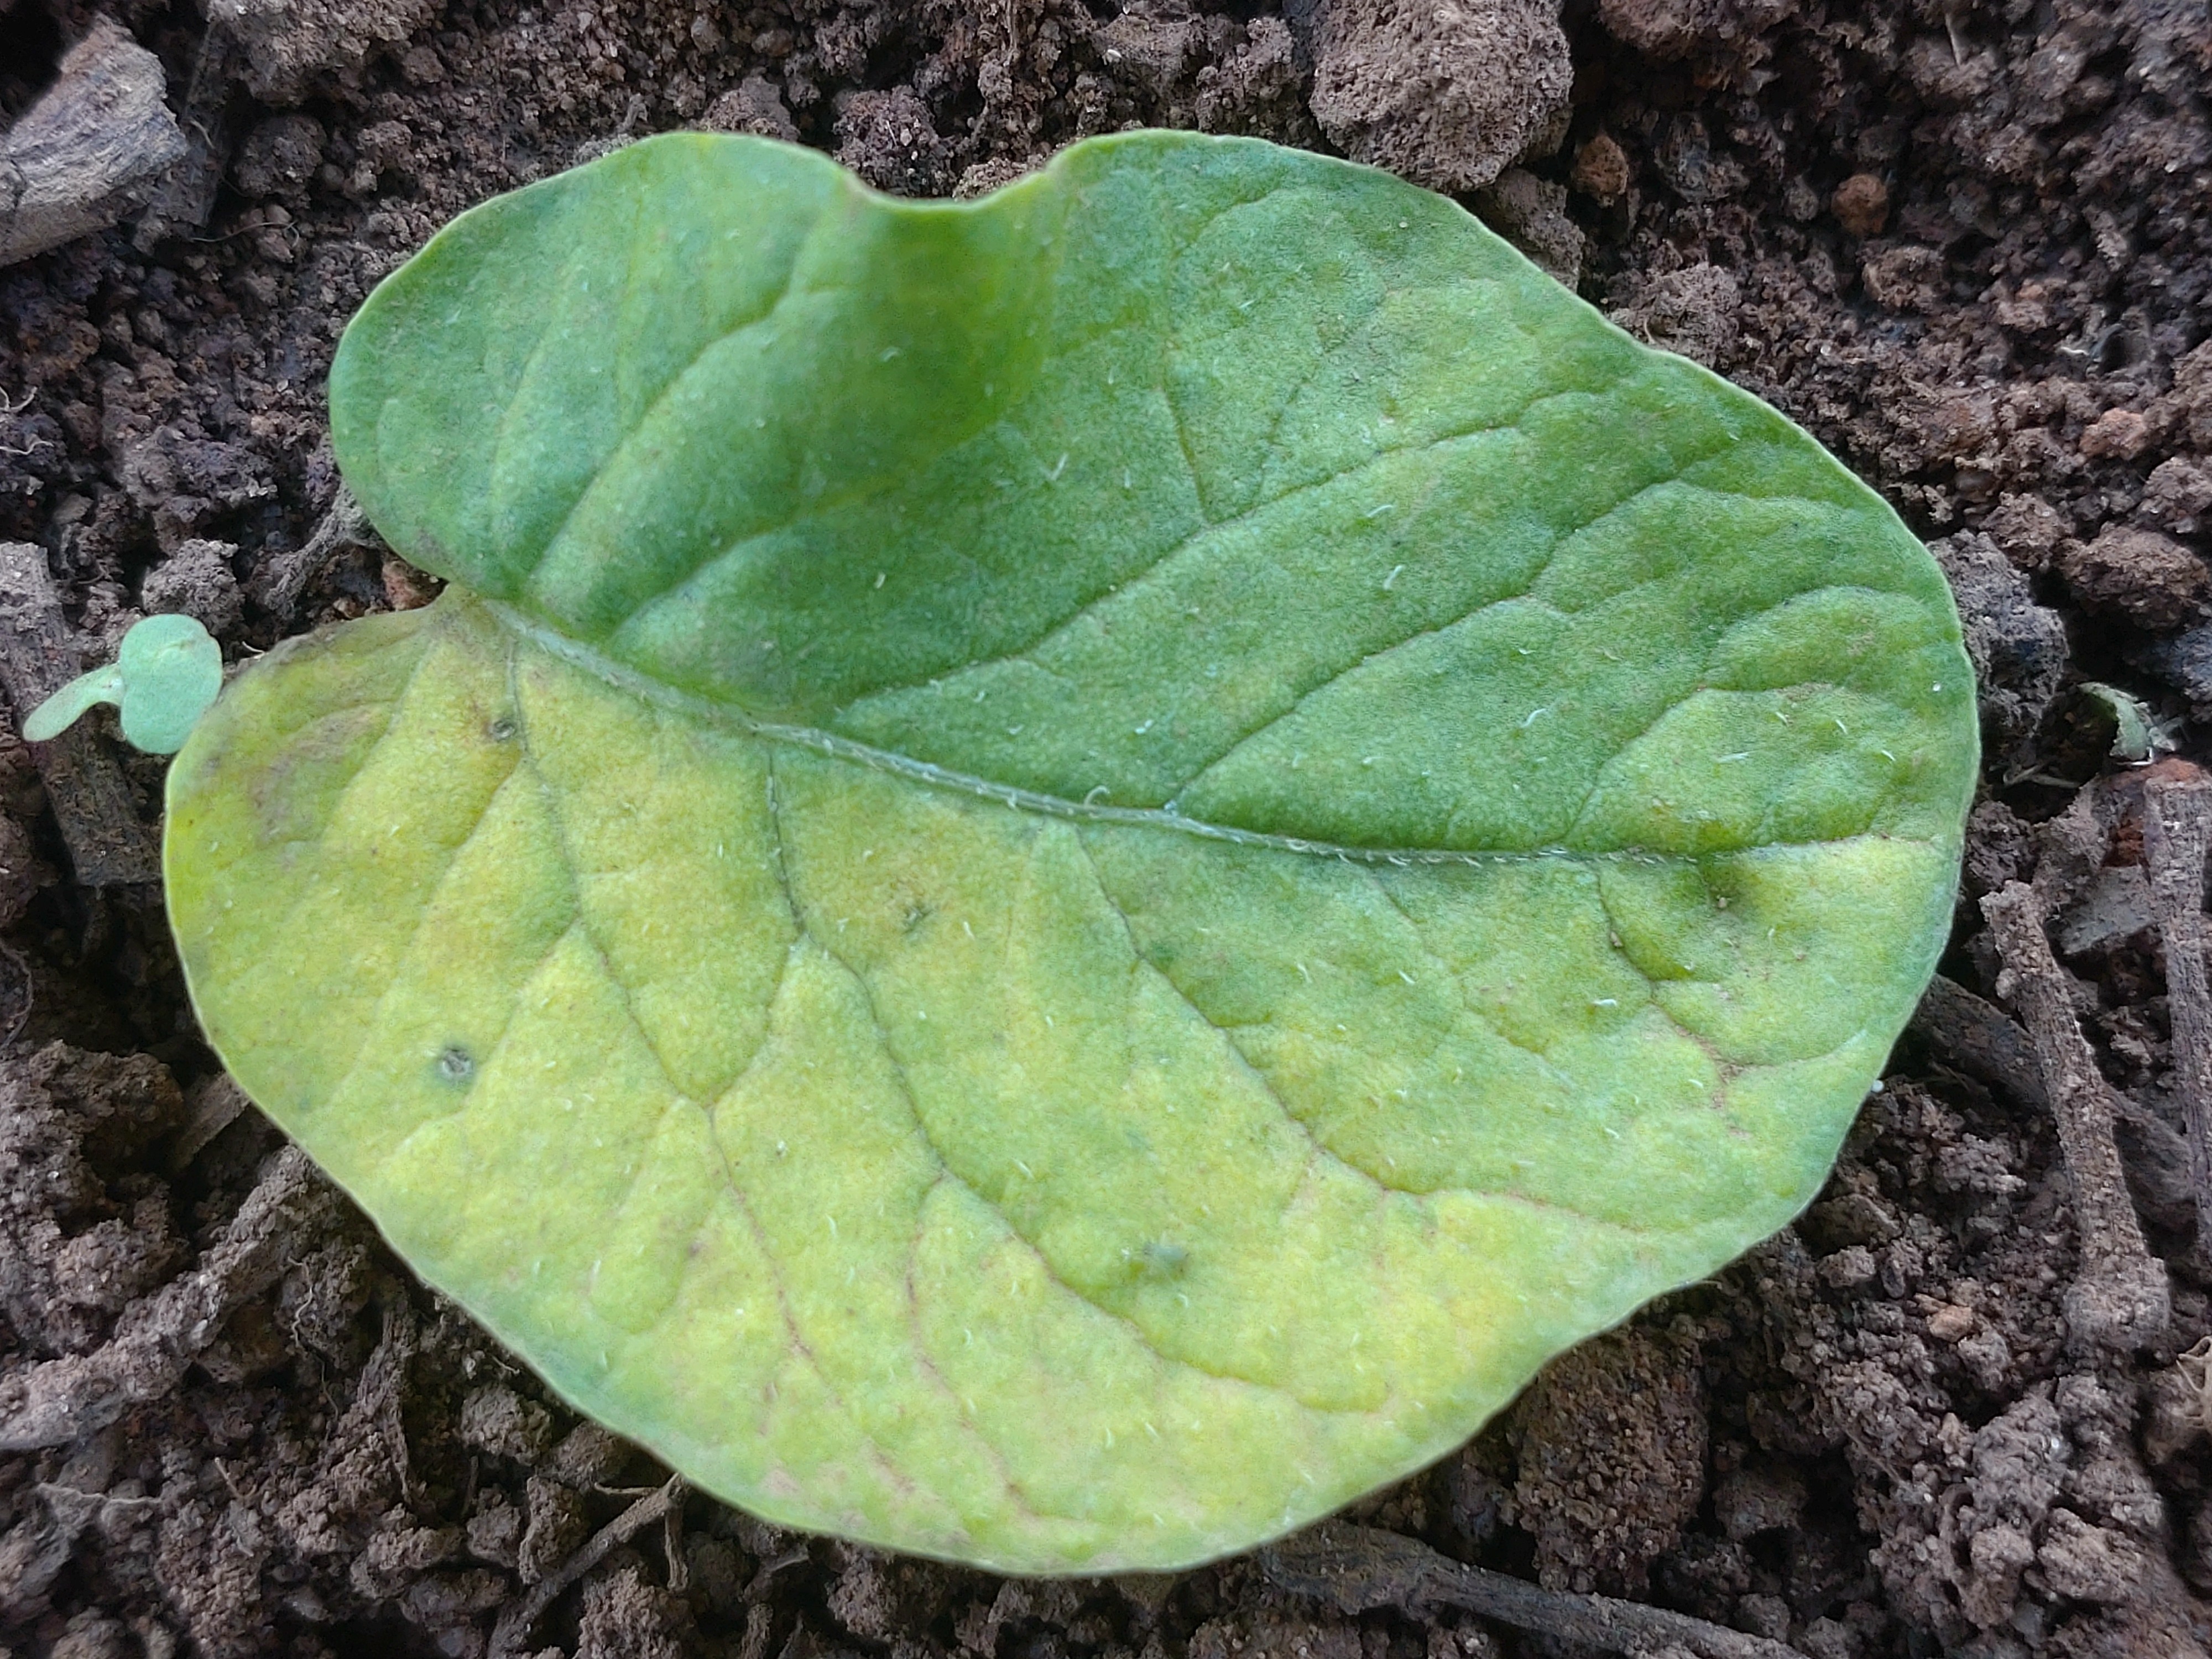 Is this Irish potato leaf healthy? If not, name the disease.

late blight
